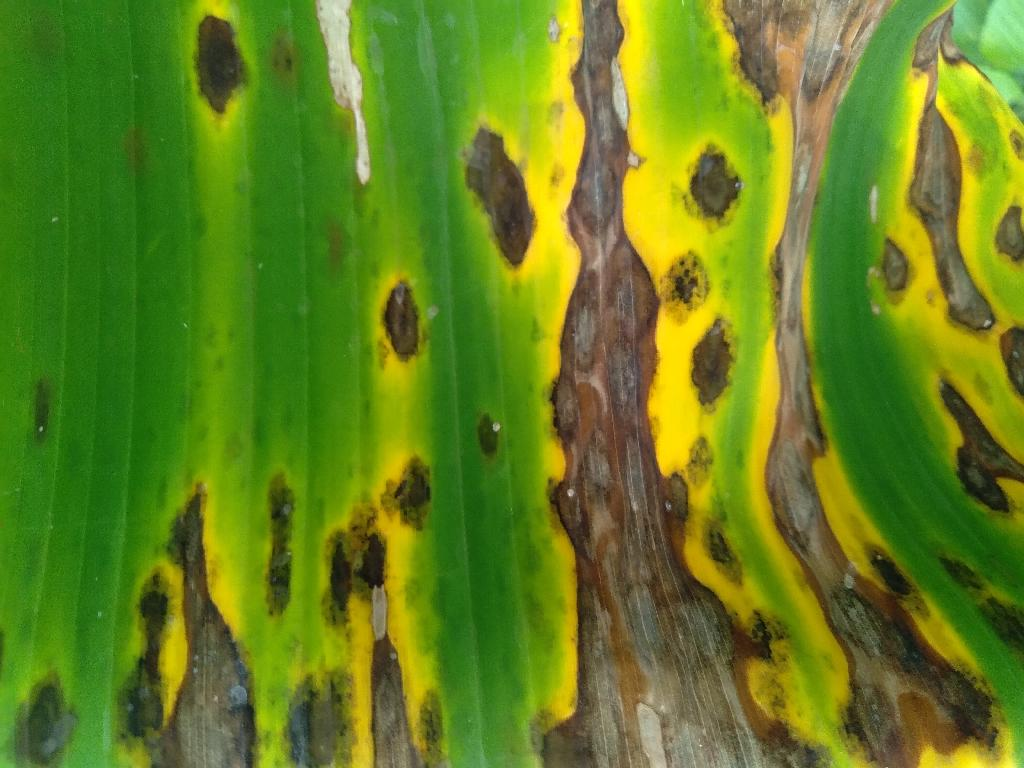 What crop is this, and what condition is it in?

banana, black sigatoka
